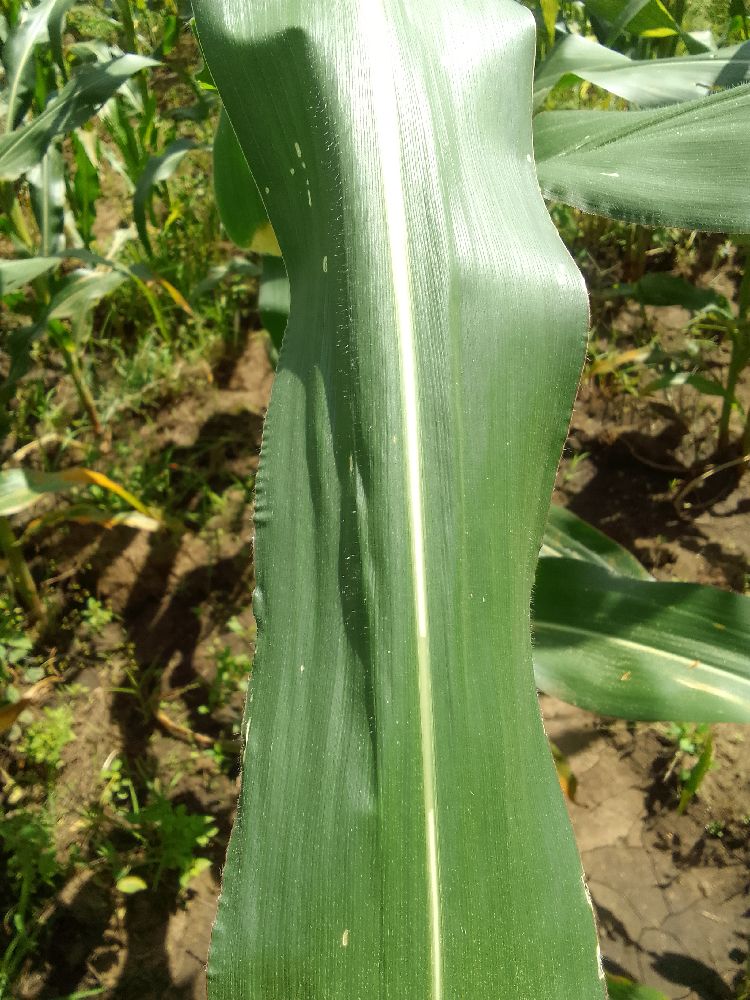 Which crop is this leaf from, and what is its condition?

maize, healthy
